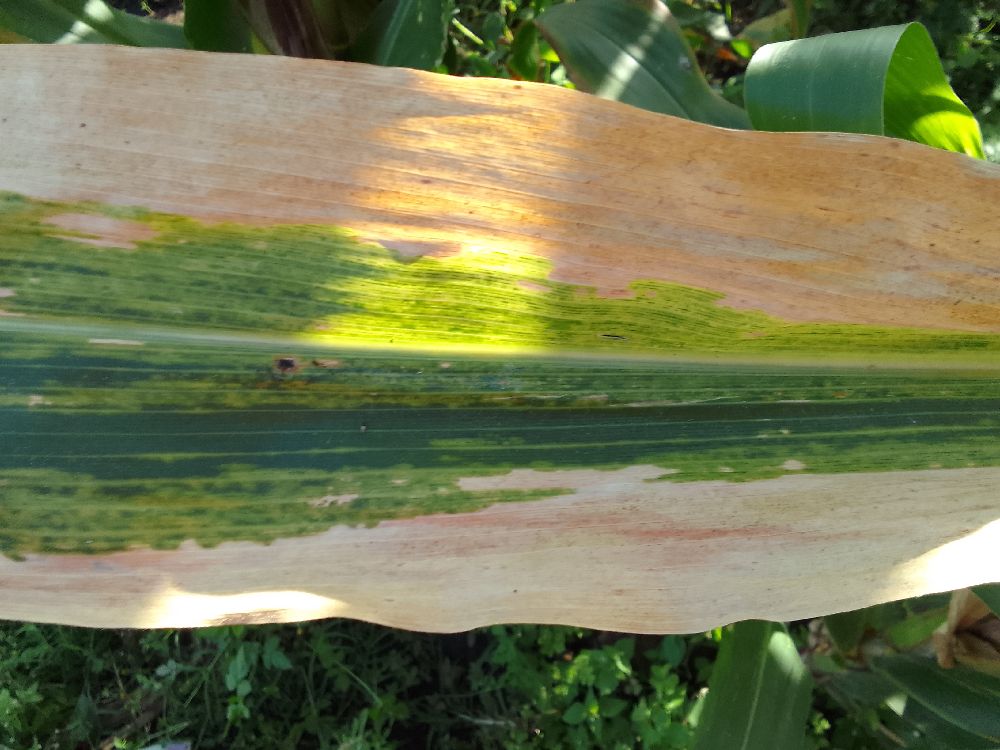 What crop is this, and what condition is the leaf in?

maize, maize lethal necrosis
